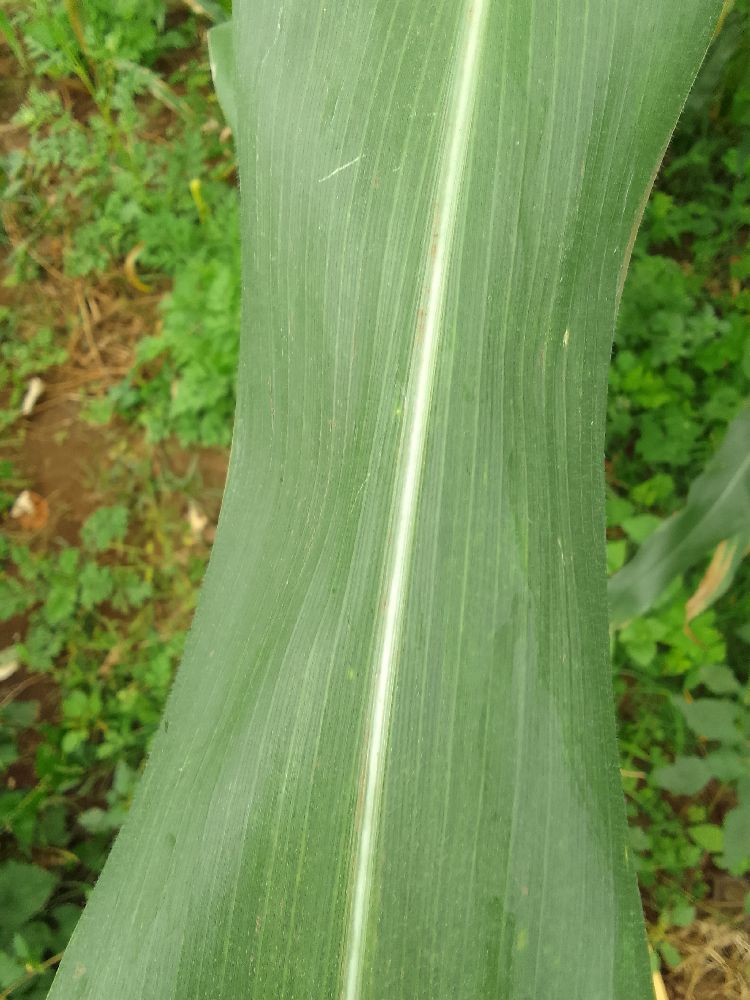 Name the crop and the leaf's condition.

maize, healthy
